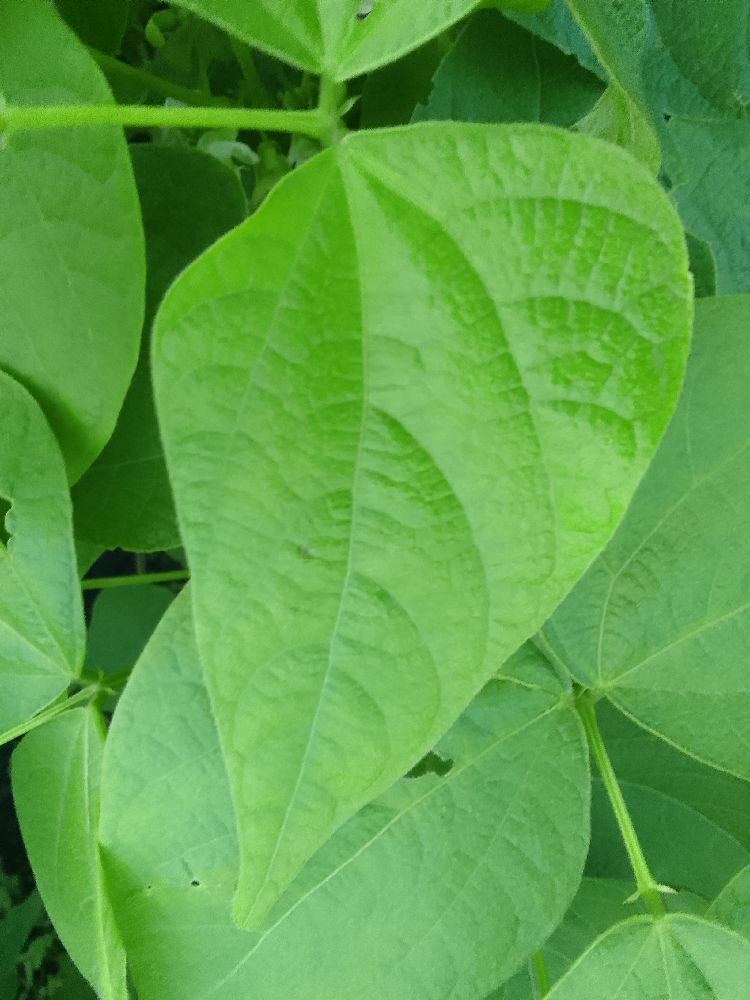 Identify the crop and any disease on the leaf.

common bean, healthy
